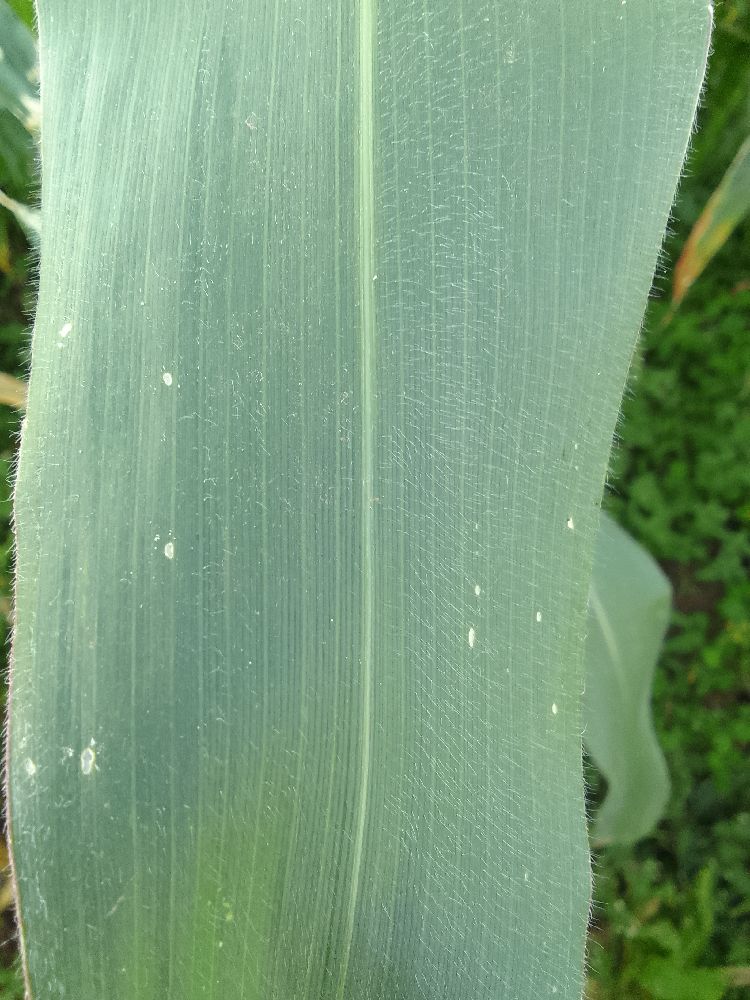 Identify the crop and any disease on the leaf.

maize, healthy
